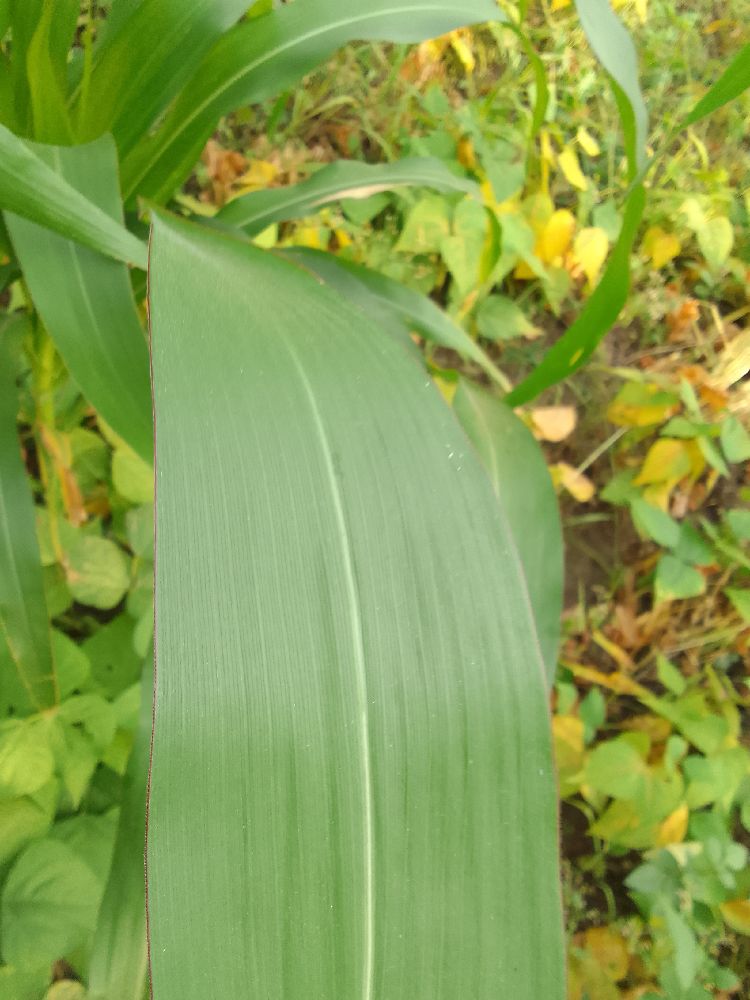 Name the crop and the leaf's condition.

maize, healthy
